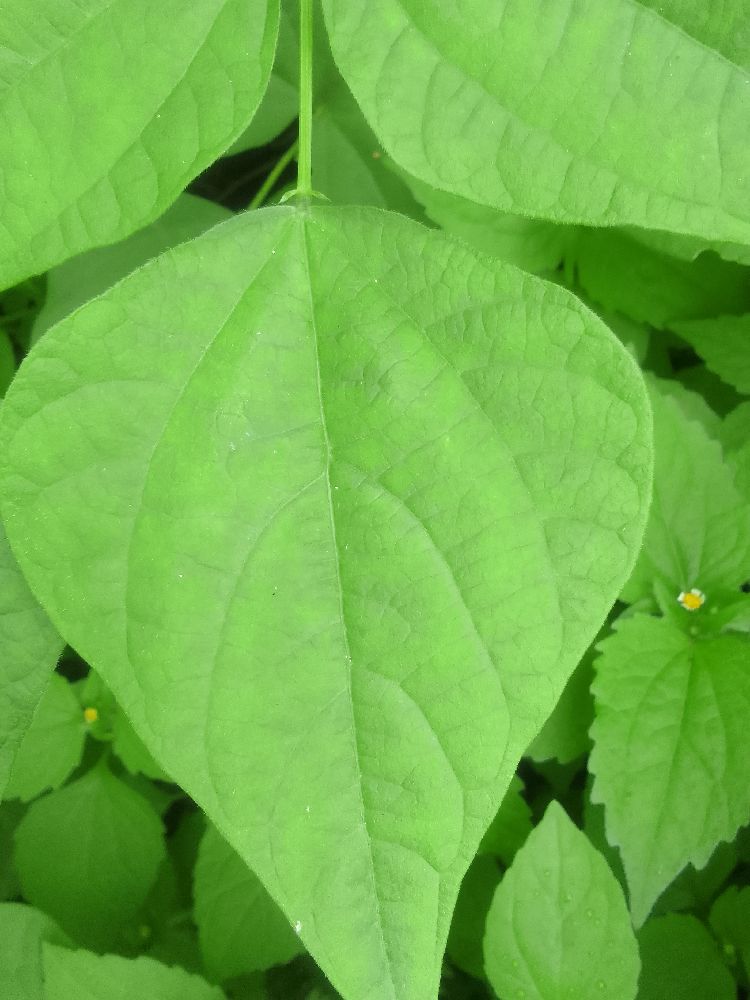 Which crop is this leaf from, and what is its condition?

common bean, healthy
